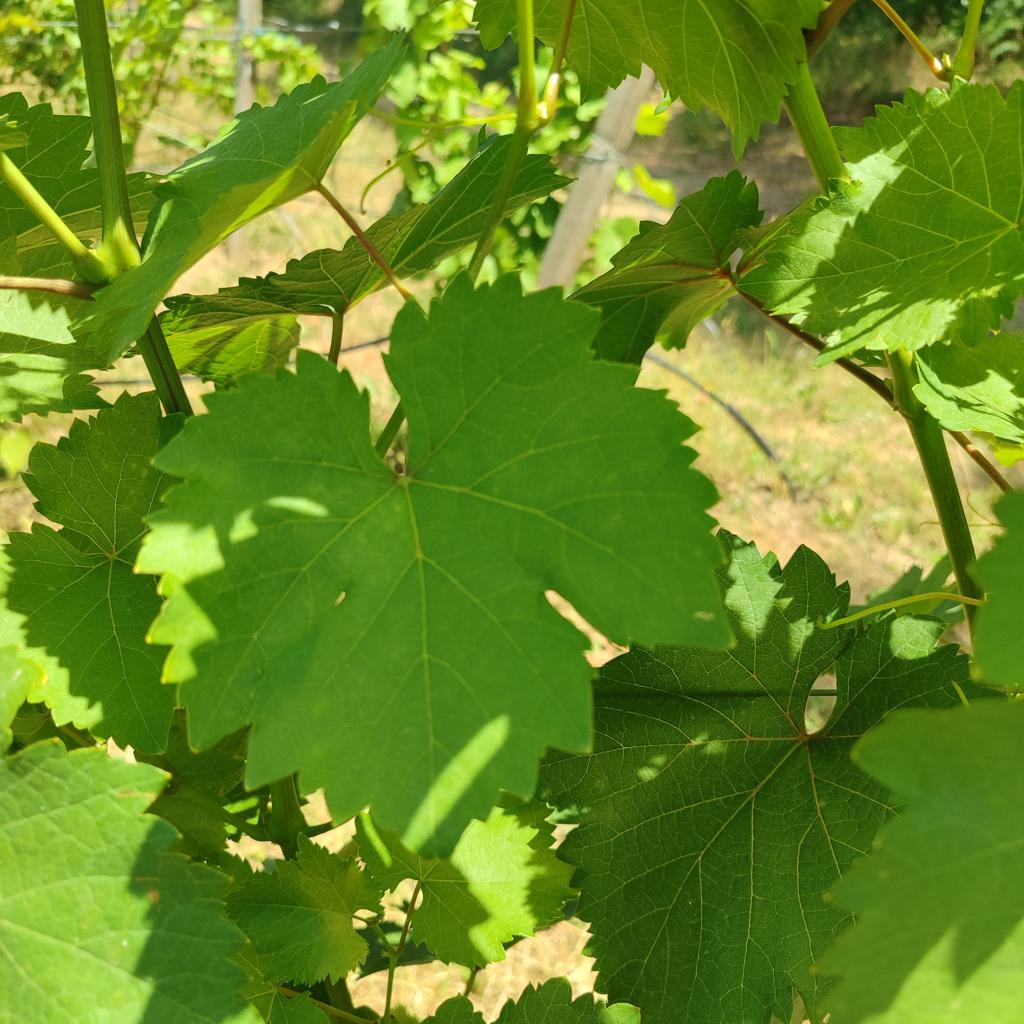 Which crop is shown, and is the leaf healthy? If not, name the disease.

grapevine, healthy
